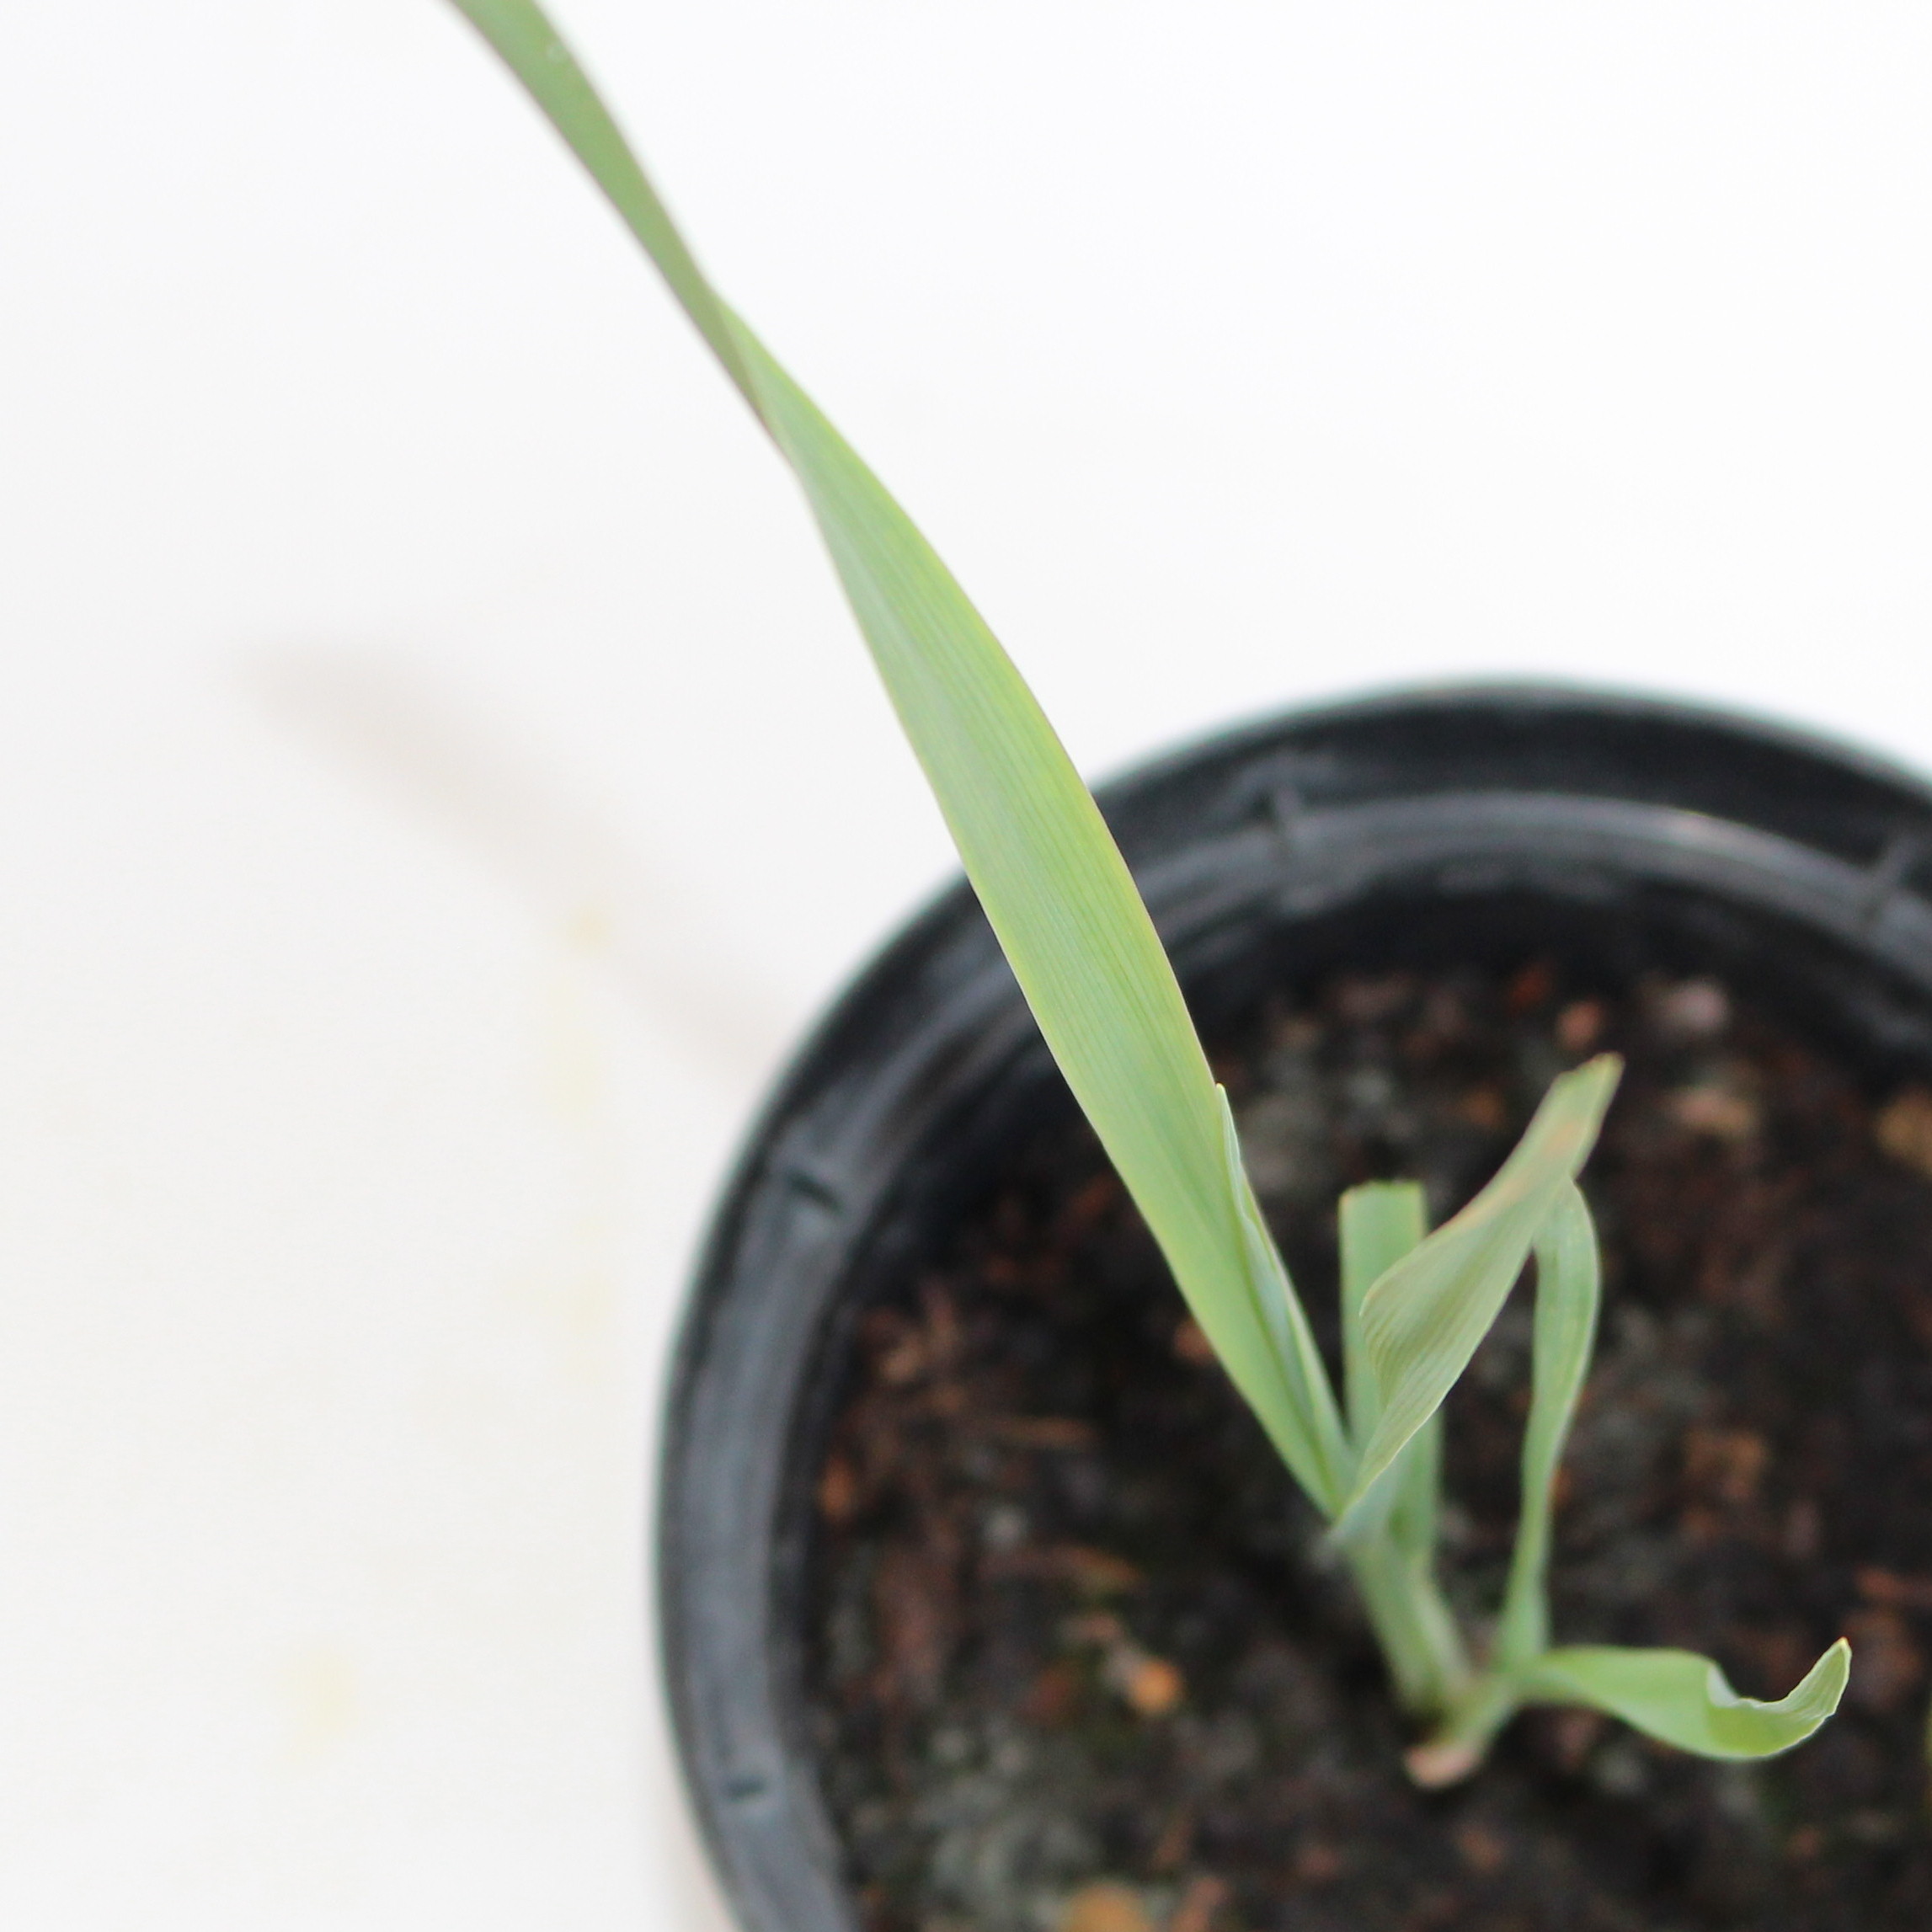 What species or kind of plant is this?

Avena sterilis
